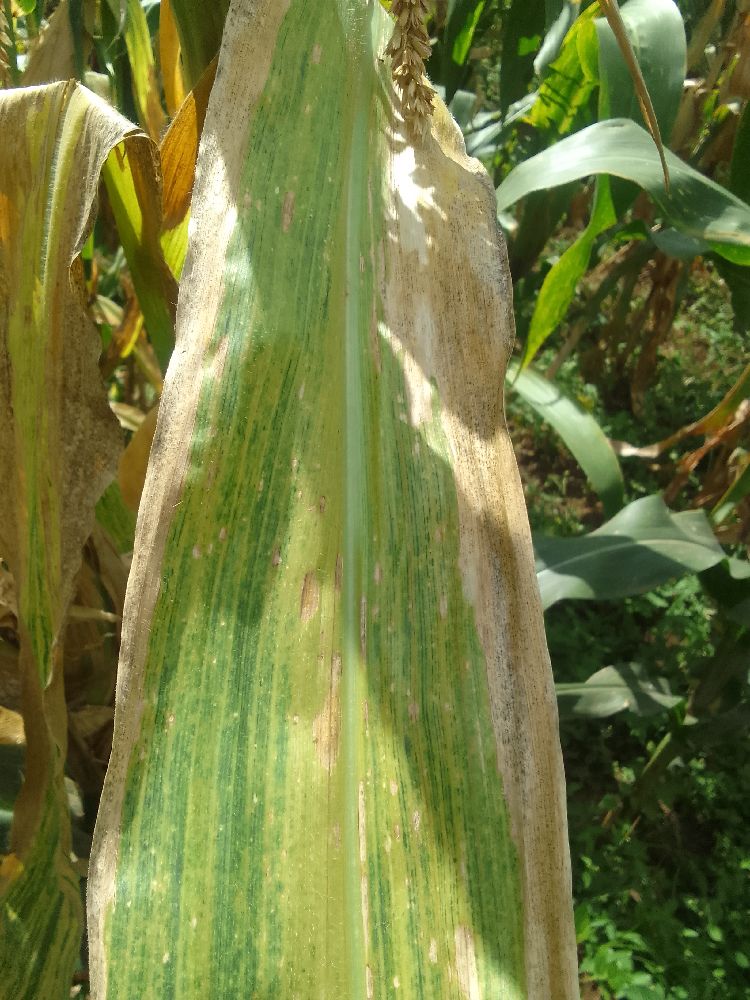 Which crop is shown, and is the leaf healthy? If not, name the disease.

maize, maize lethal necrosis
